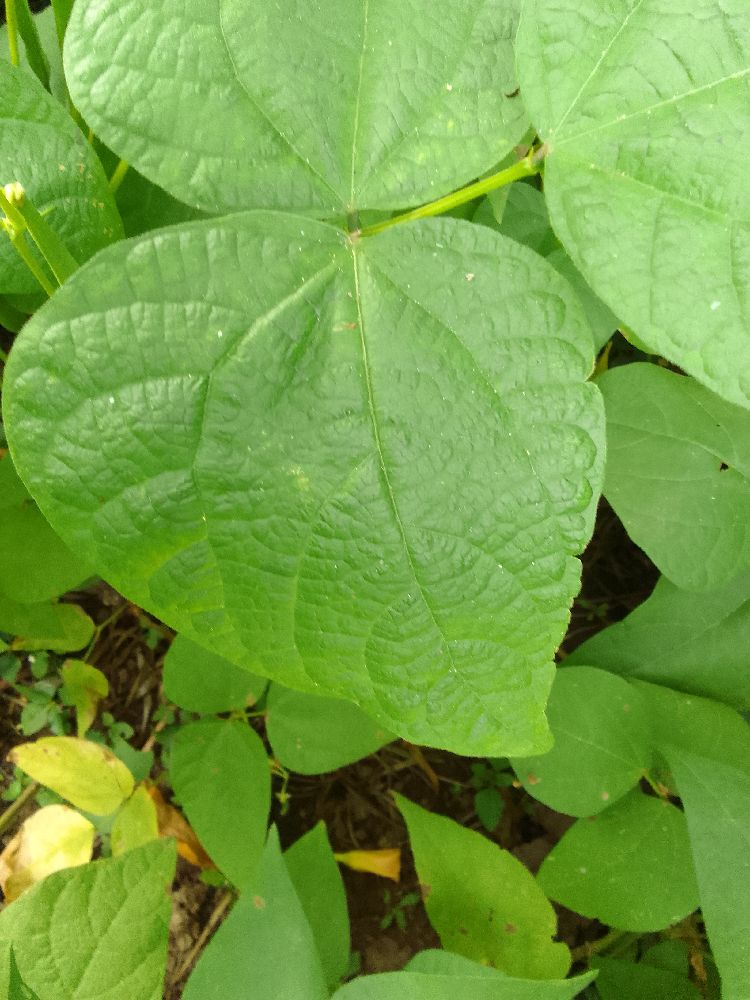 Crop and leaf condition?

common bean, healthy
